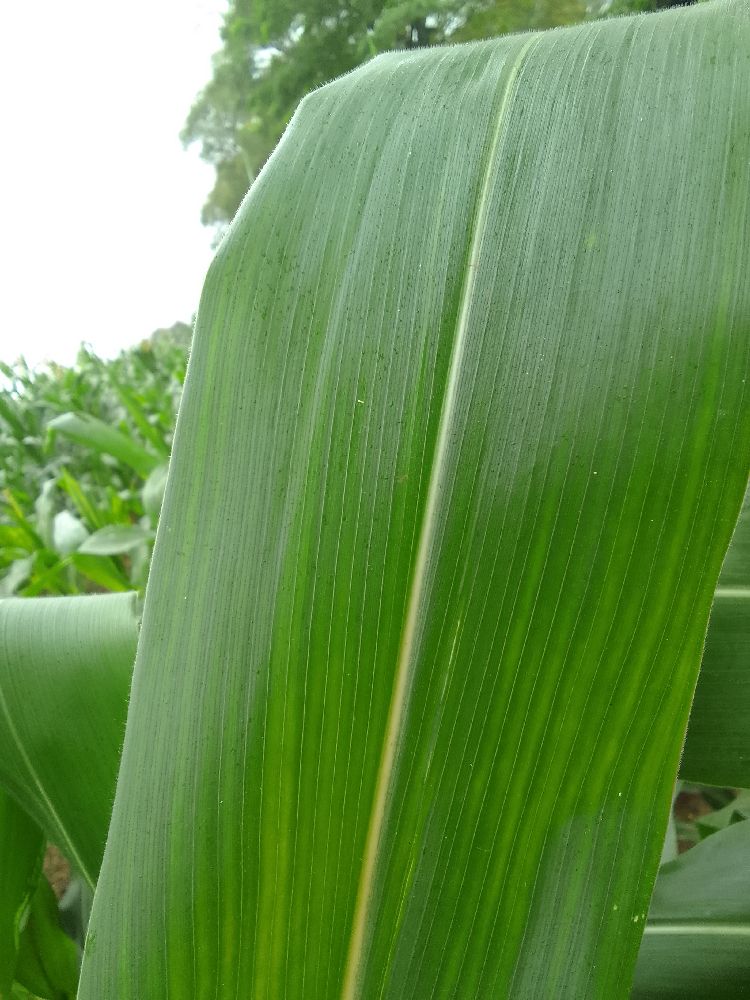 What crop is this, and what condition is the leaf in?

maize, healthy
